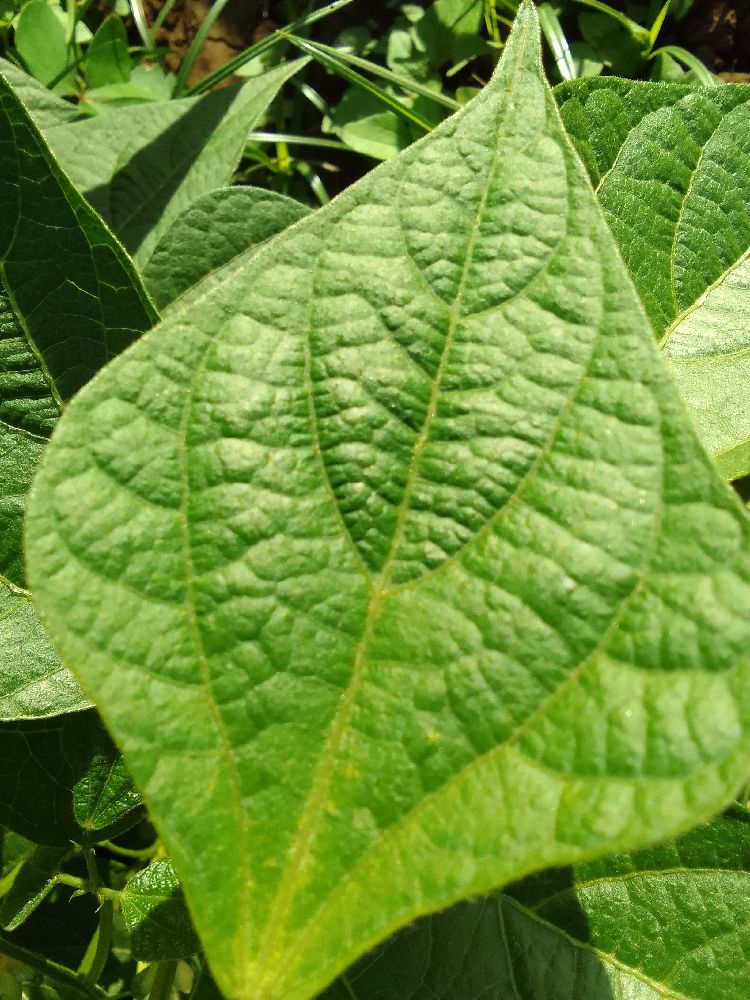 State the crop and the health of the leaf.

common bean, healthy
